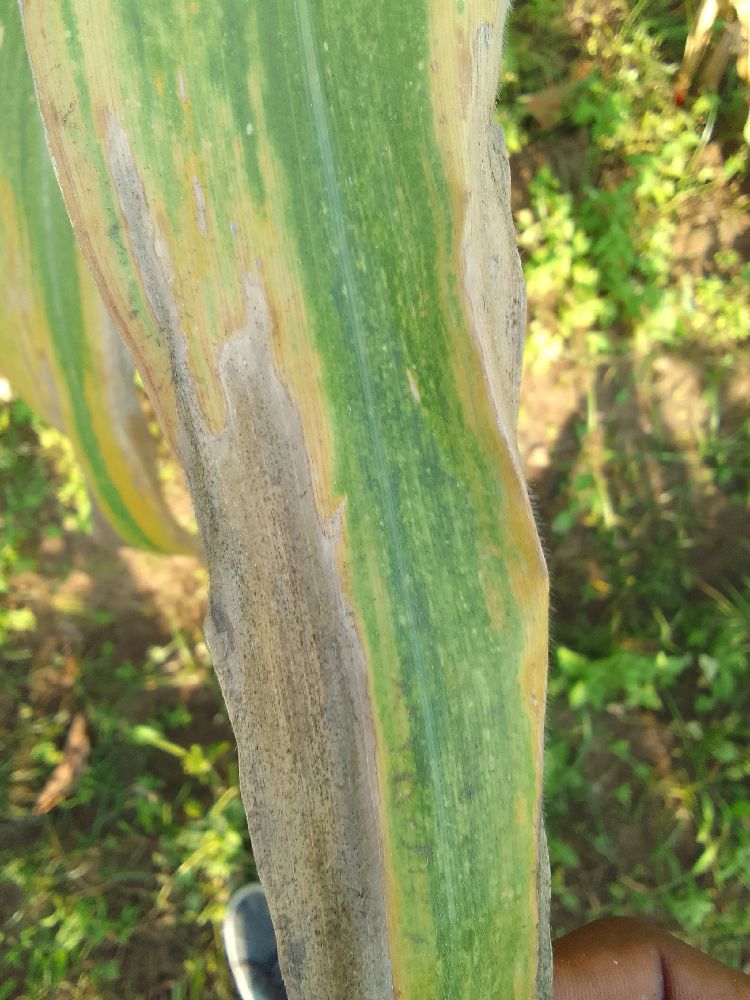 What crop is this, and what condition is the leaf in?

maize, maize lethal necrosis
